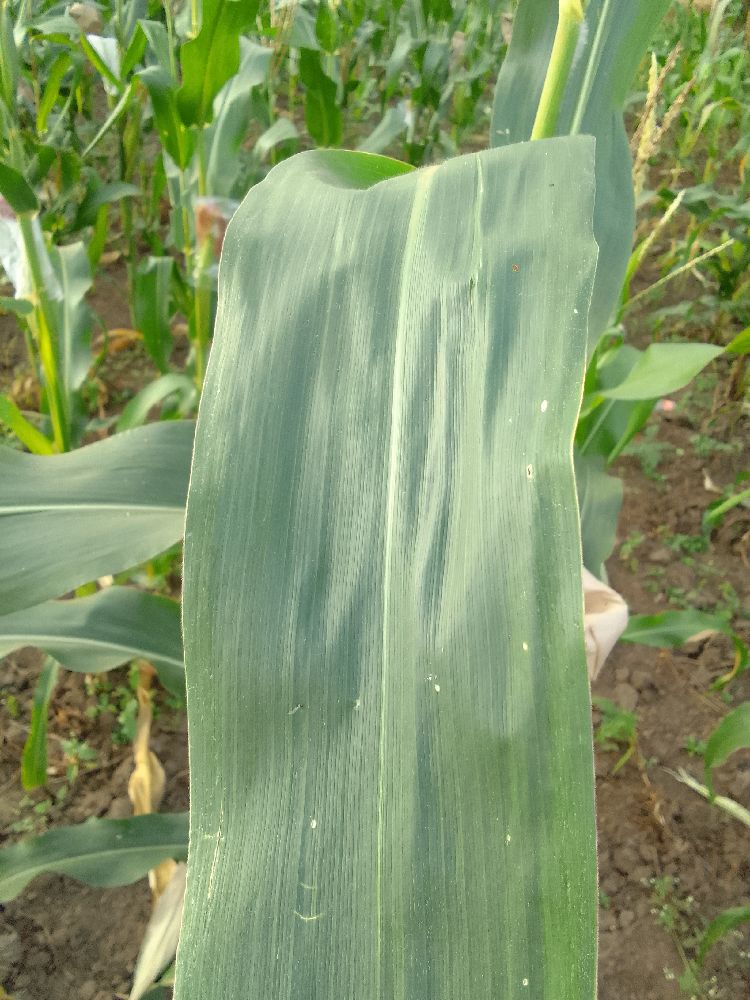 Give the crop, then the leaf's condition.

maize, healthy
